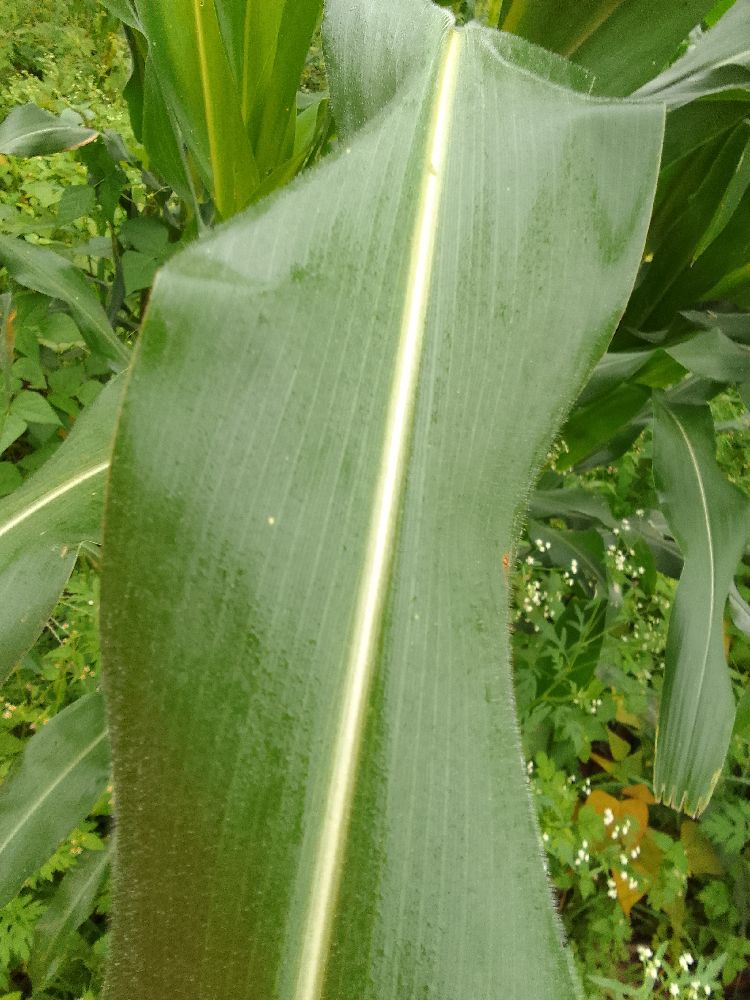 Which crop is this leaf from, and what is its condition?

maize, healthy
